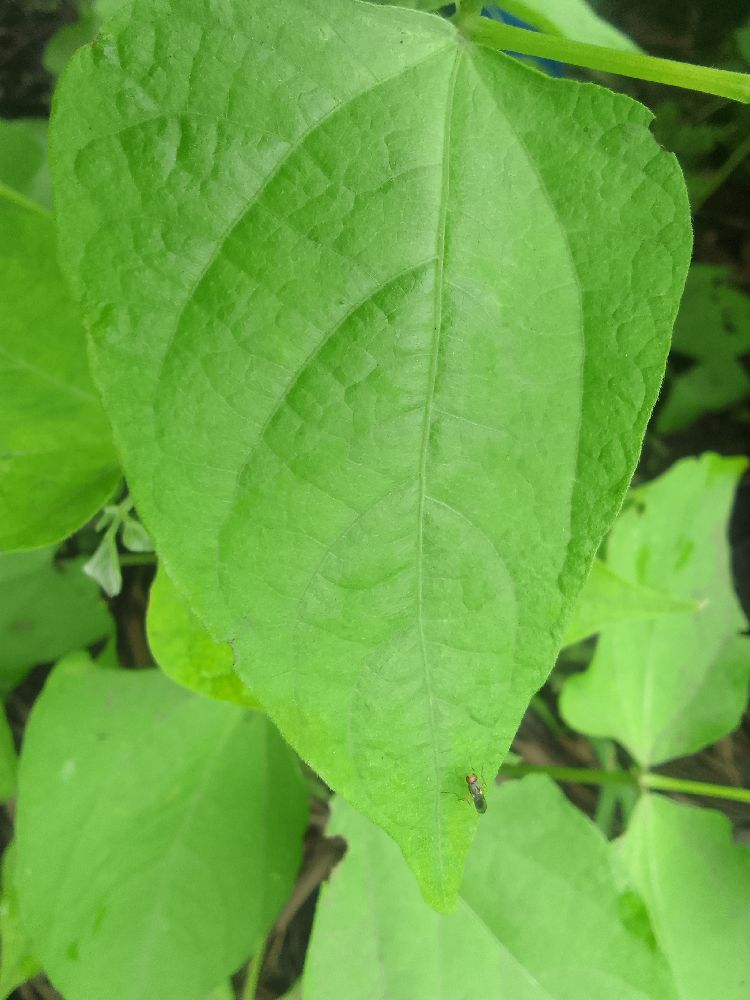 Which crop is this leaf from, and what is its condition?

common bean, healthy
